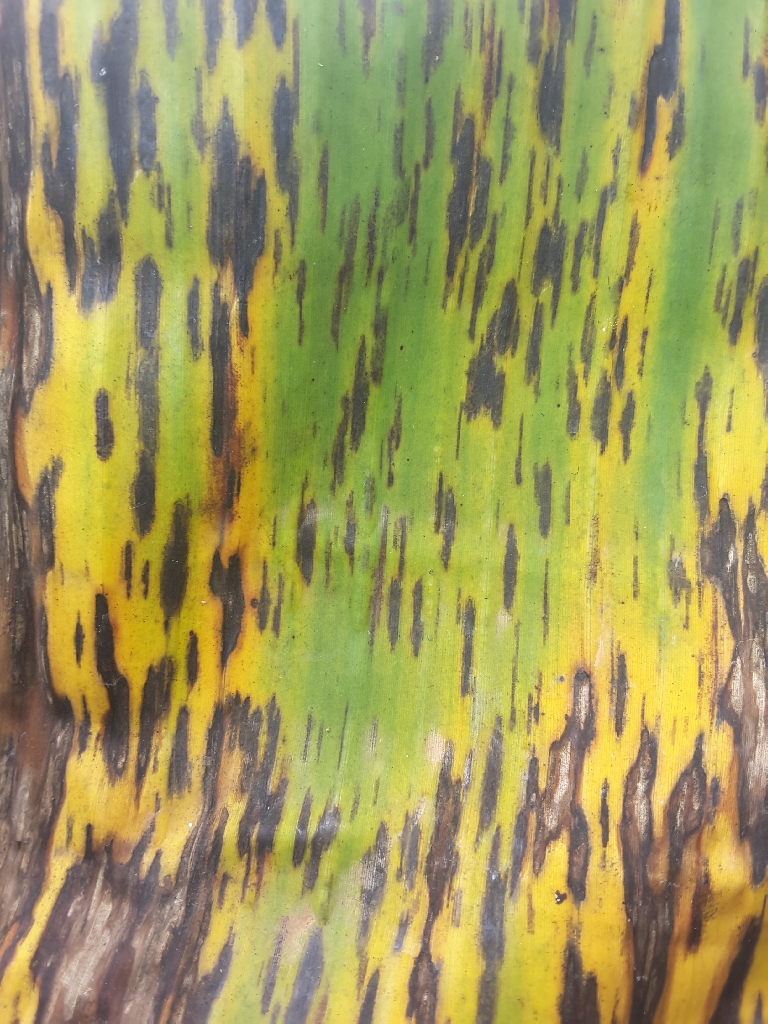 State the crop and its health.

banana, black sigatoka
